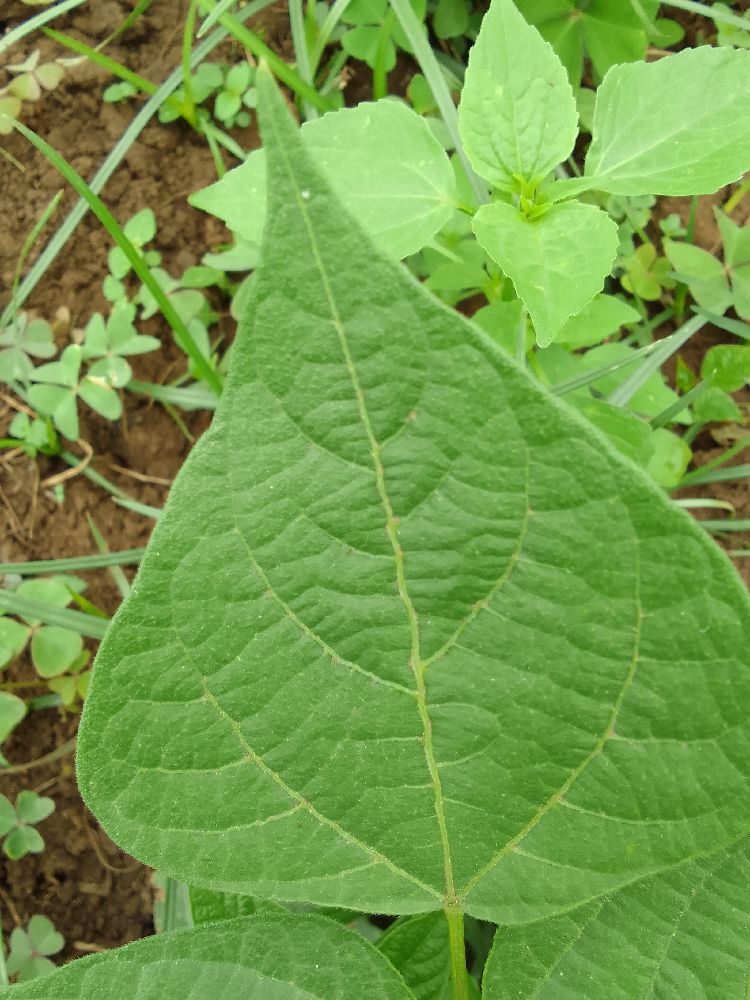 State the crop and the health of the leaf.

common bean, healthy
